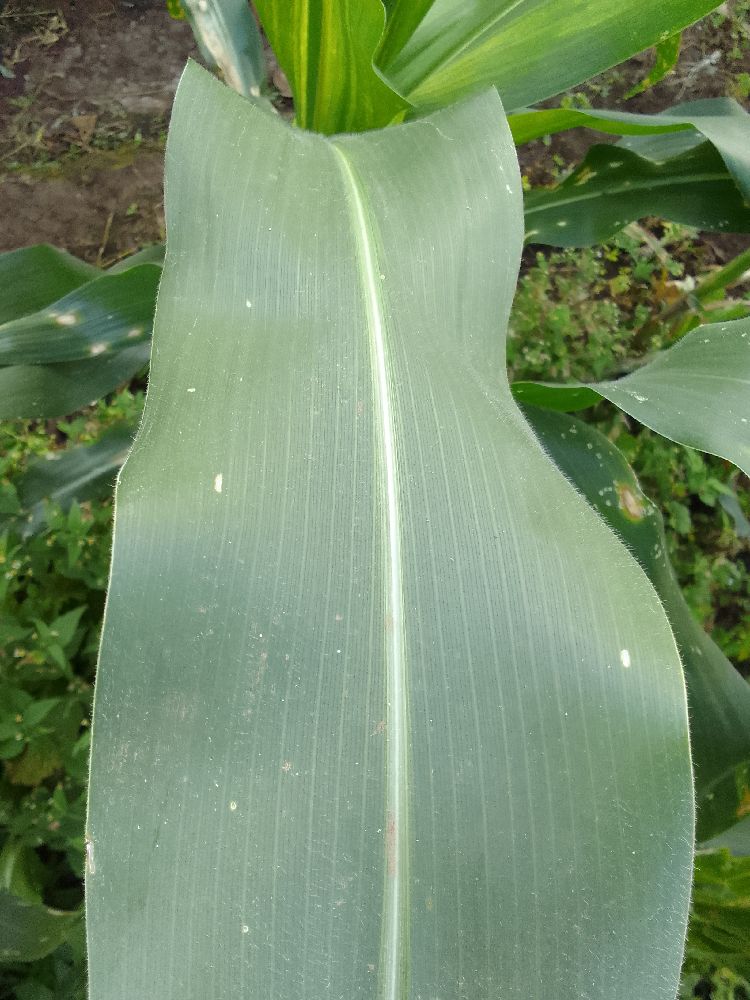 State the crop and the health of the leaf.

maize, healthy
